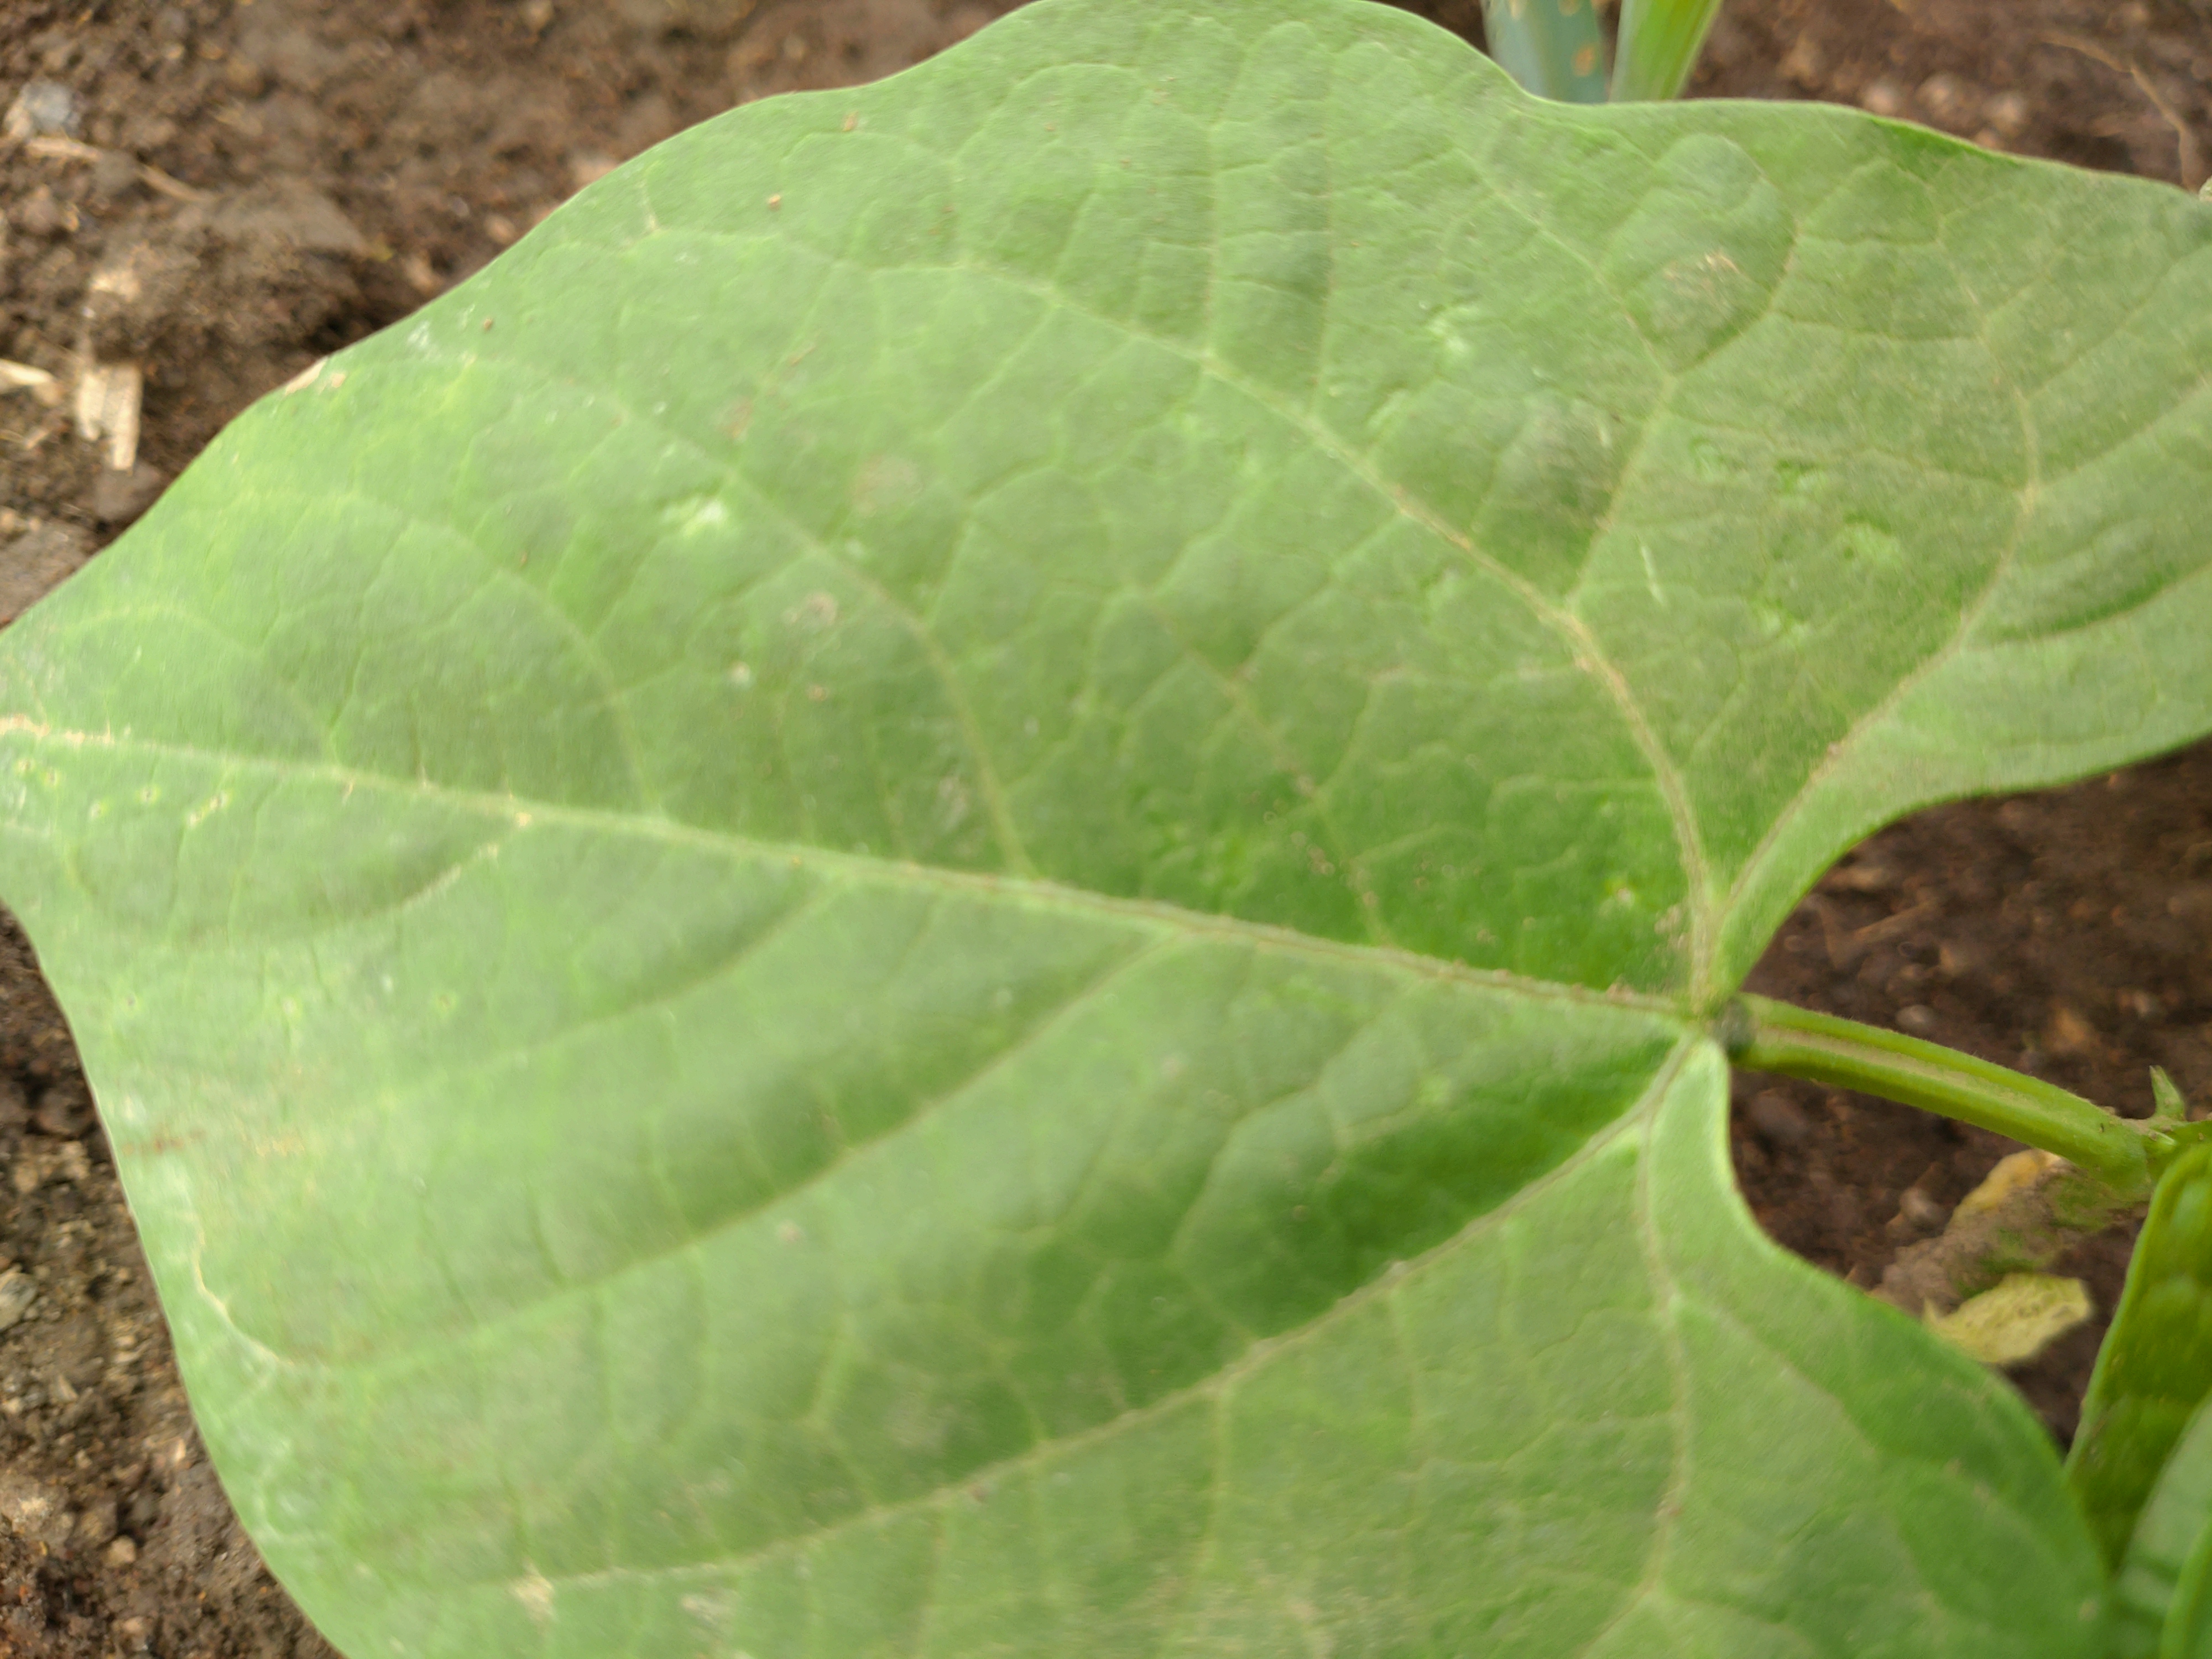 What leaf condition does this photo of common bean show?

healthy
